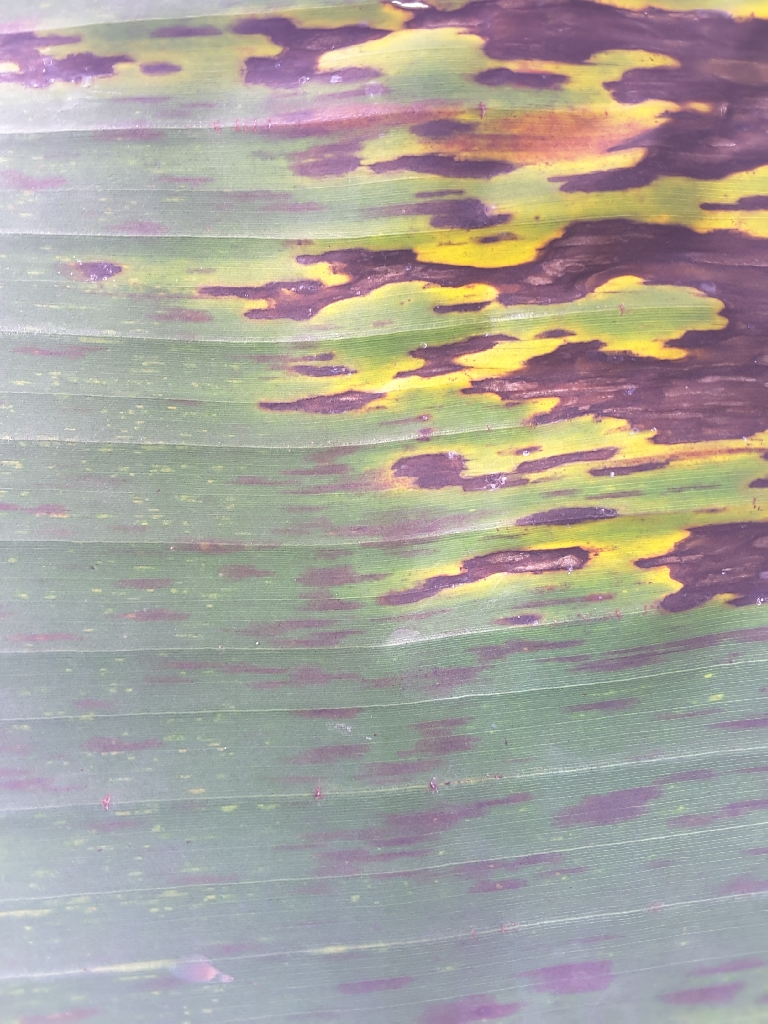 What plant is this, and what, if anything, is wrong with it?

banana, black sigatoka
